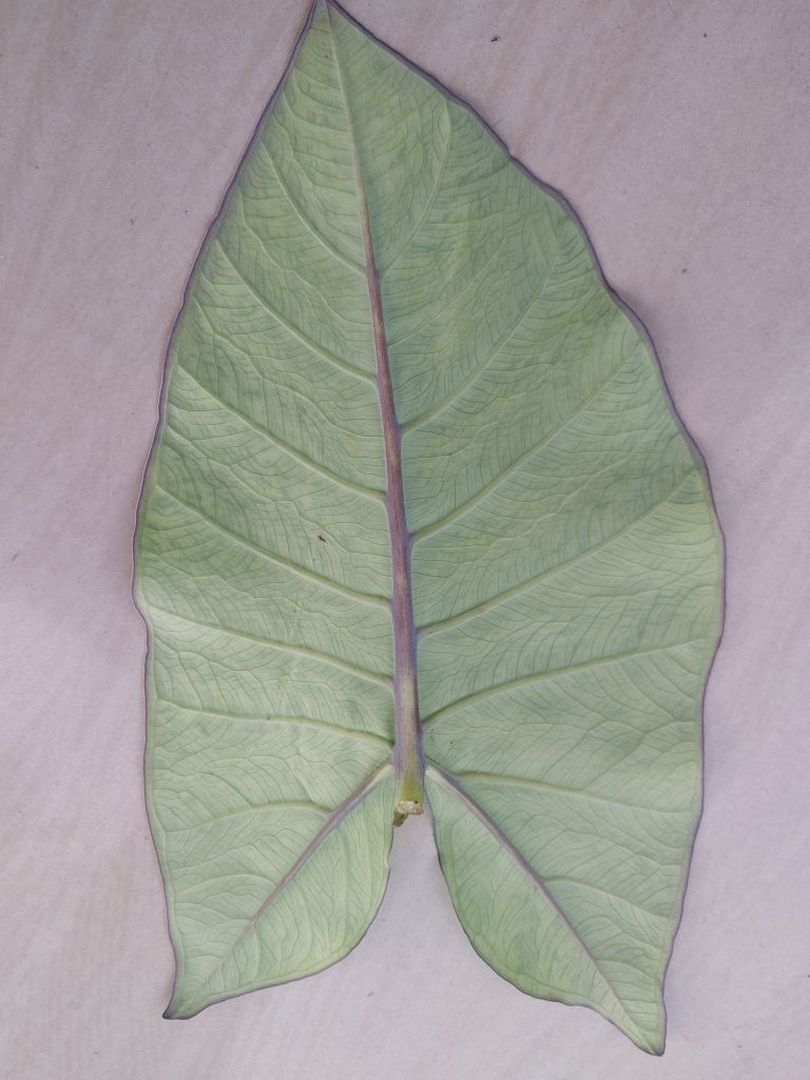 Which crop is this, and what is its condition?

taro, mosaic
